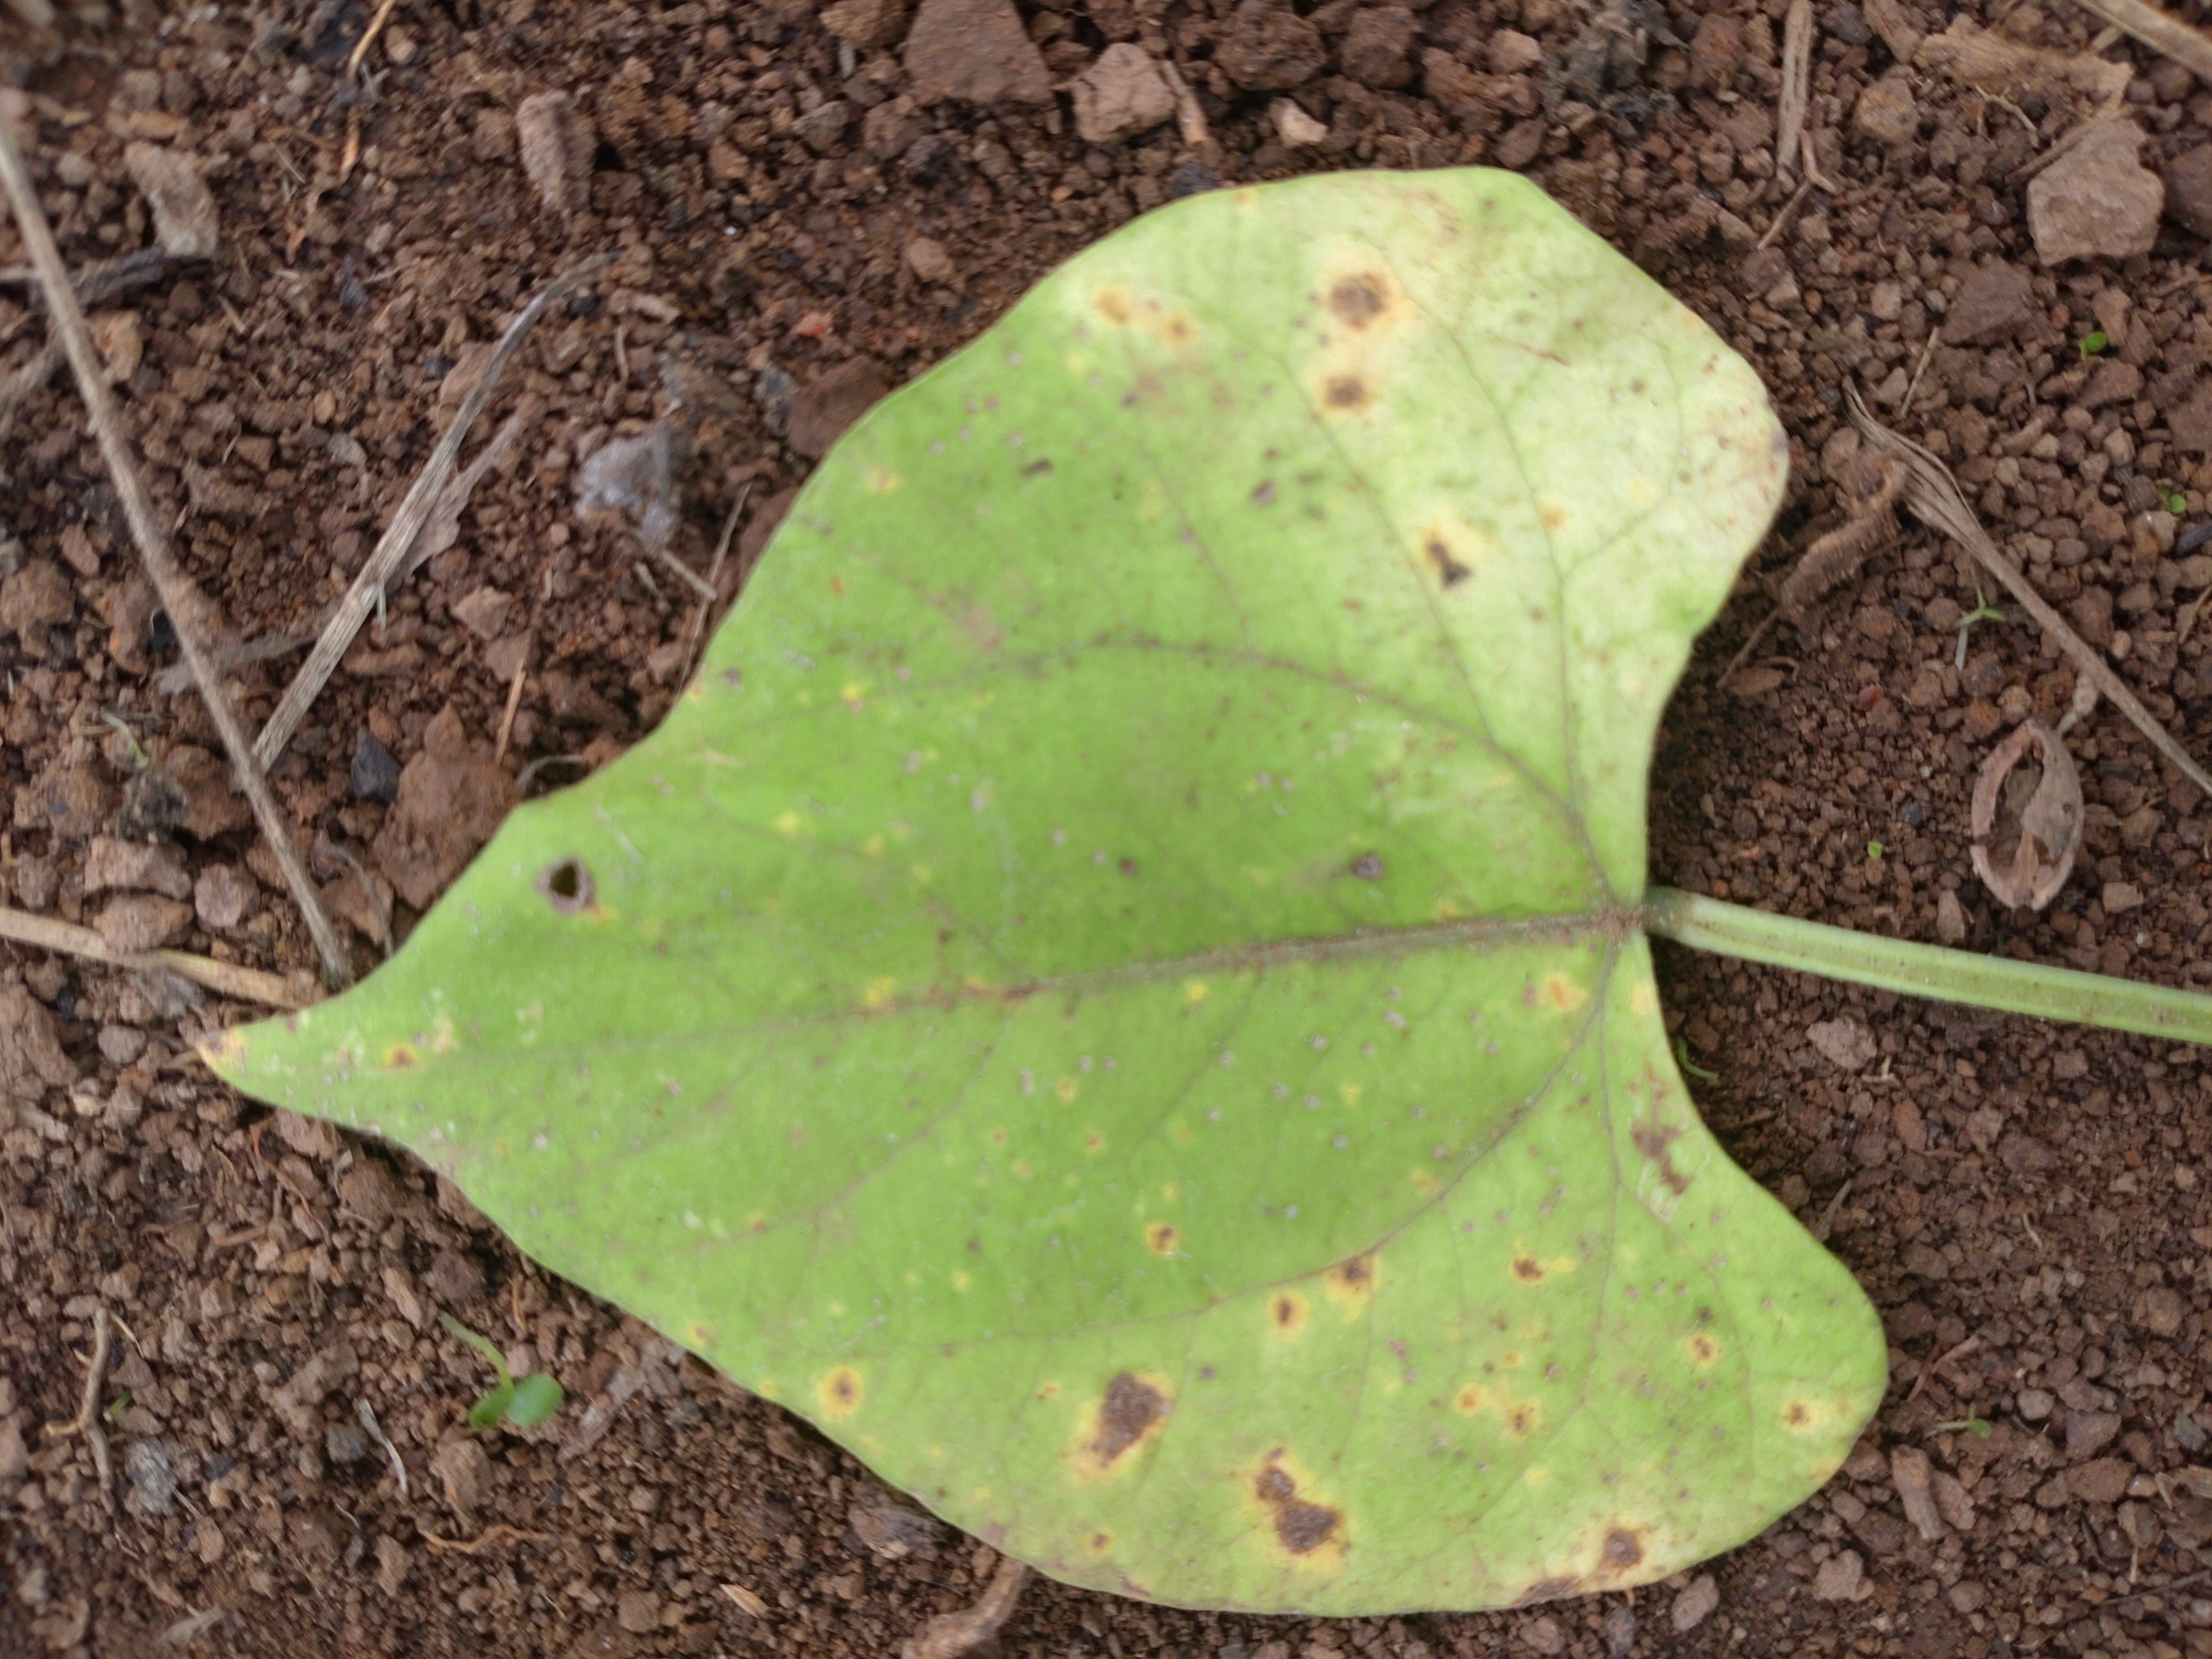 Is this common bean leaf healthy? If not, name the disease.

rust
